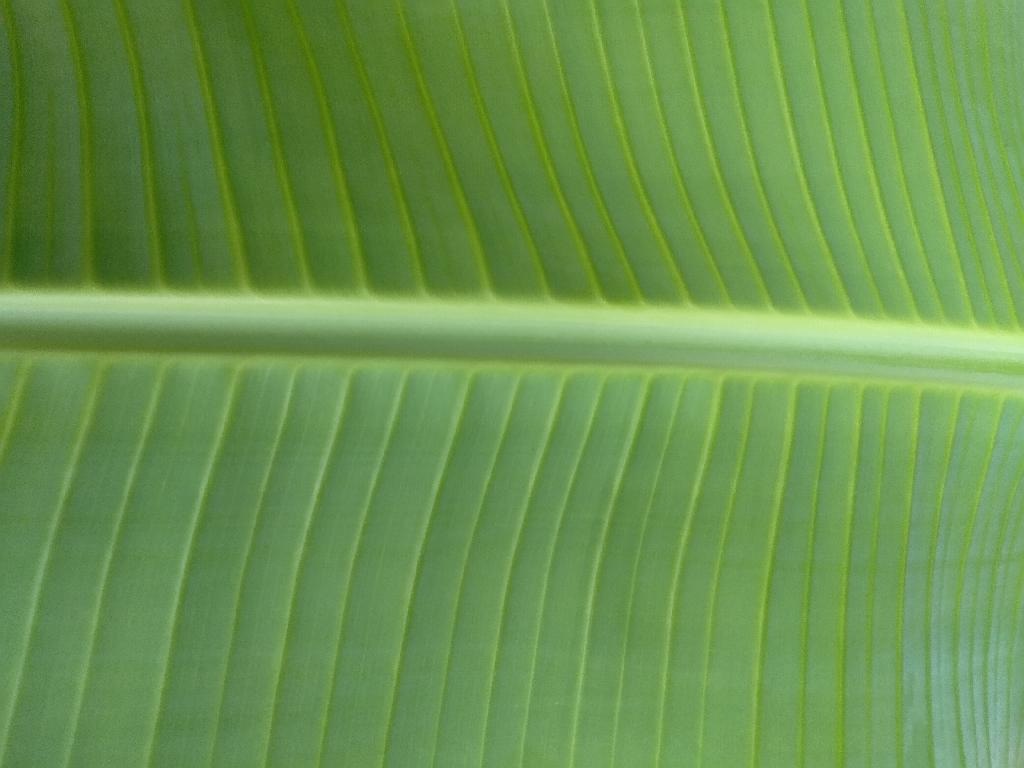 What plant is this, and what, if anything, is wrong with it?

banana, healthy
